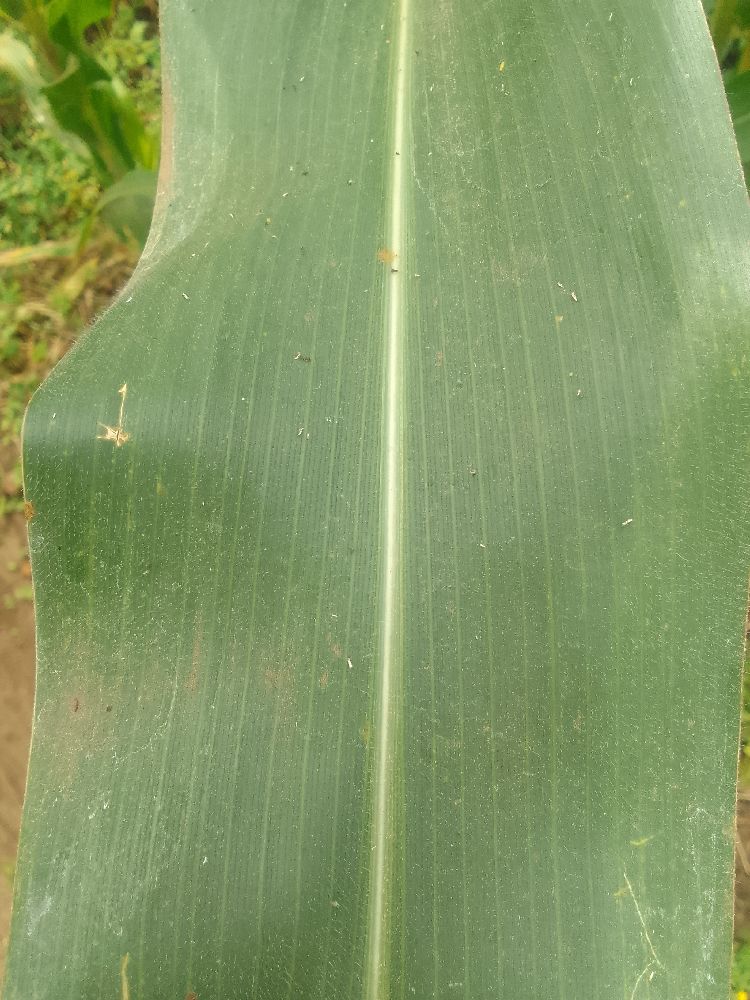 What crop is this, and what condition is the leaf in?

maize, healthy
